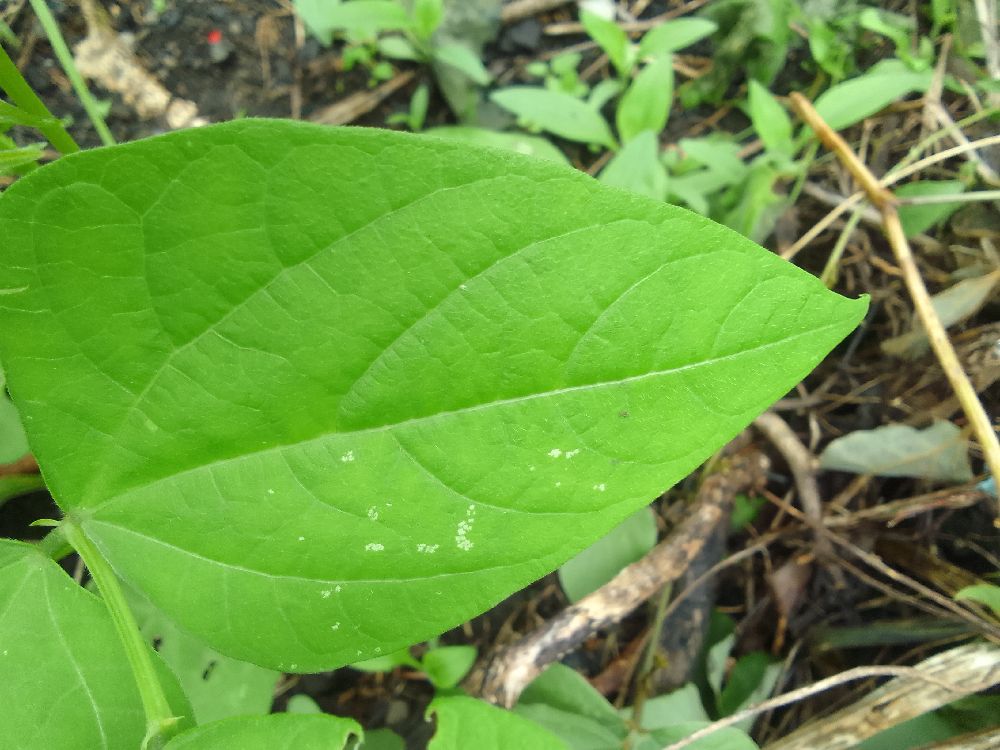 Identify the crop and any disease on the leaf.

common bean, healthy
